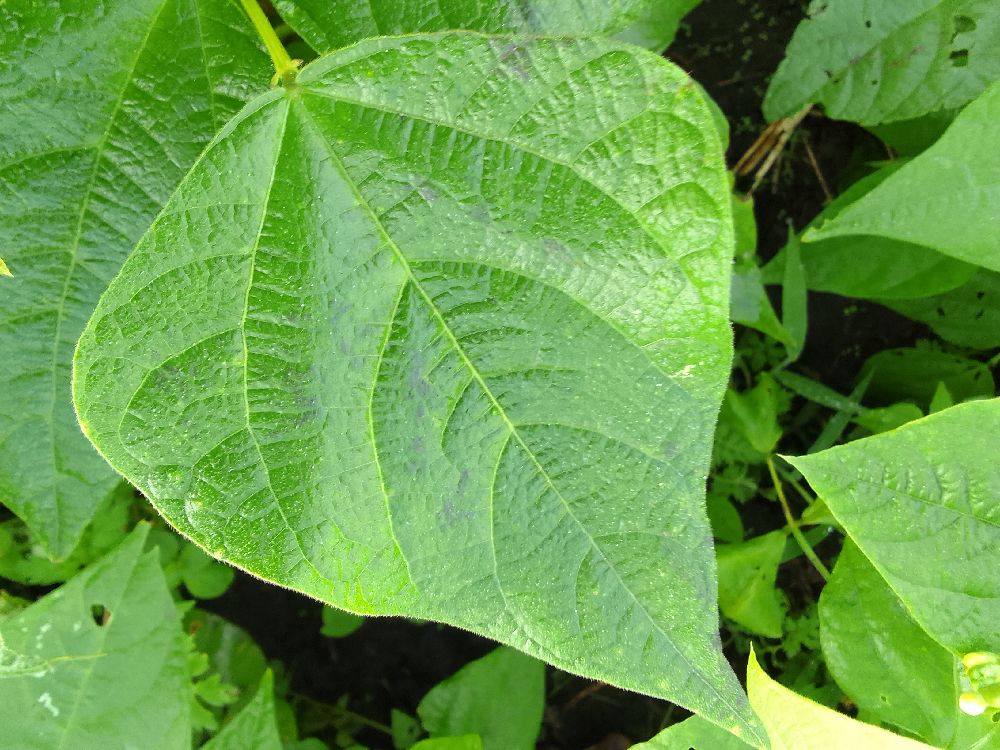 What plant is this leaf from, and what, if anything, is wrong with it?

common bean, healthy
